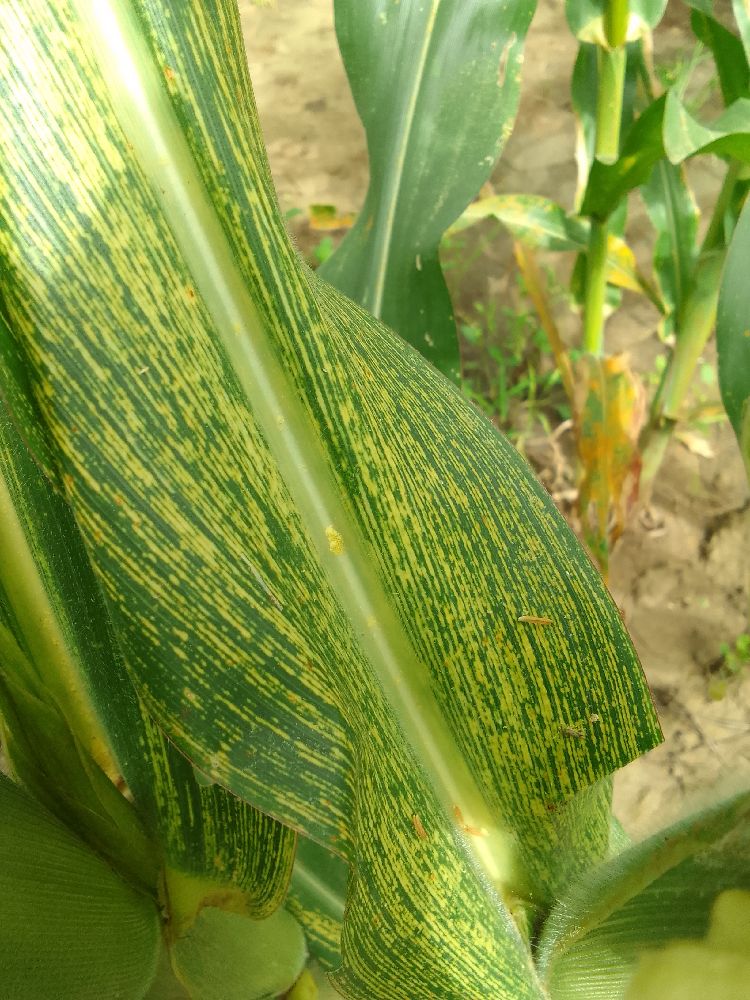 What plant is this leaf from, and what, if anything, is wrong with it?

maize, maize streak virus
